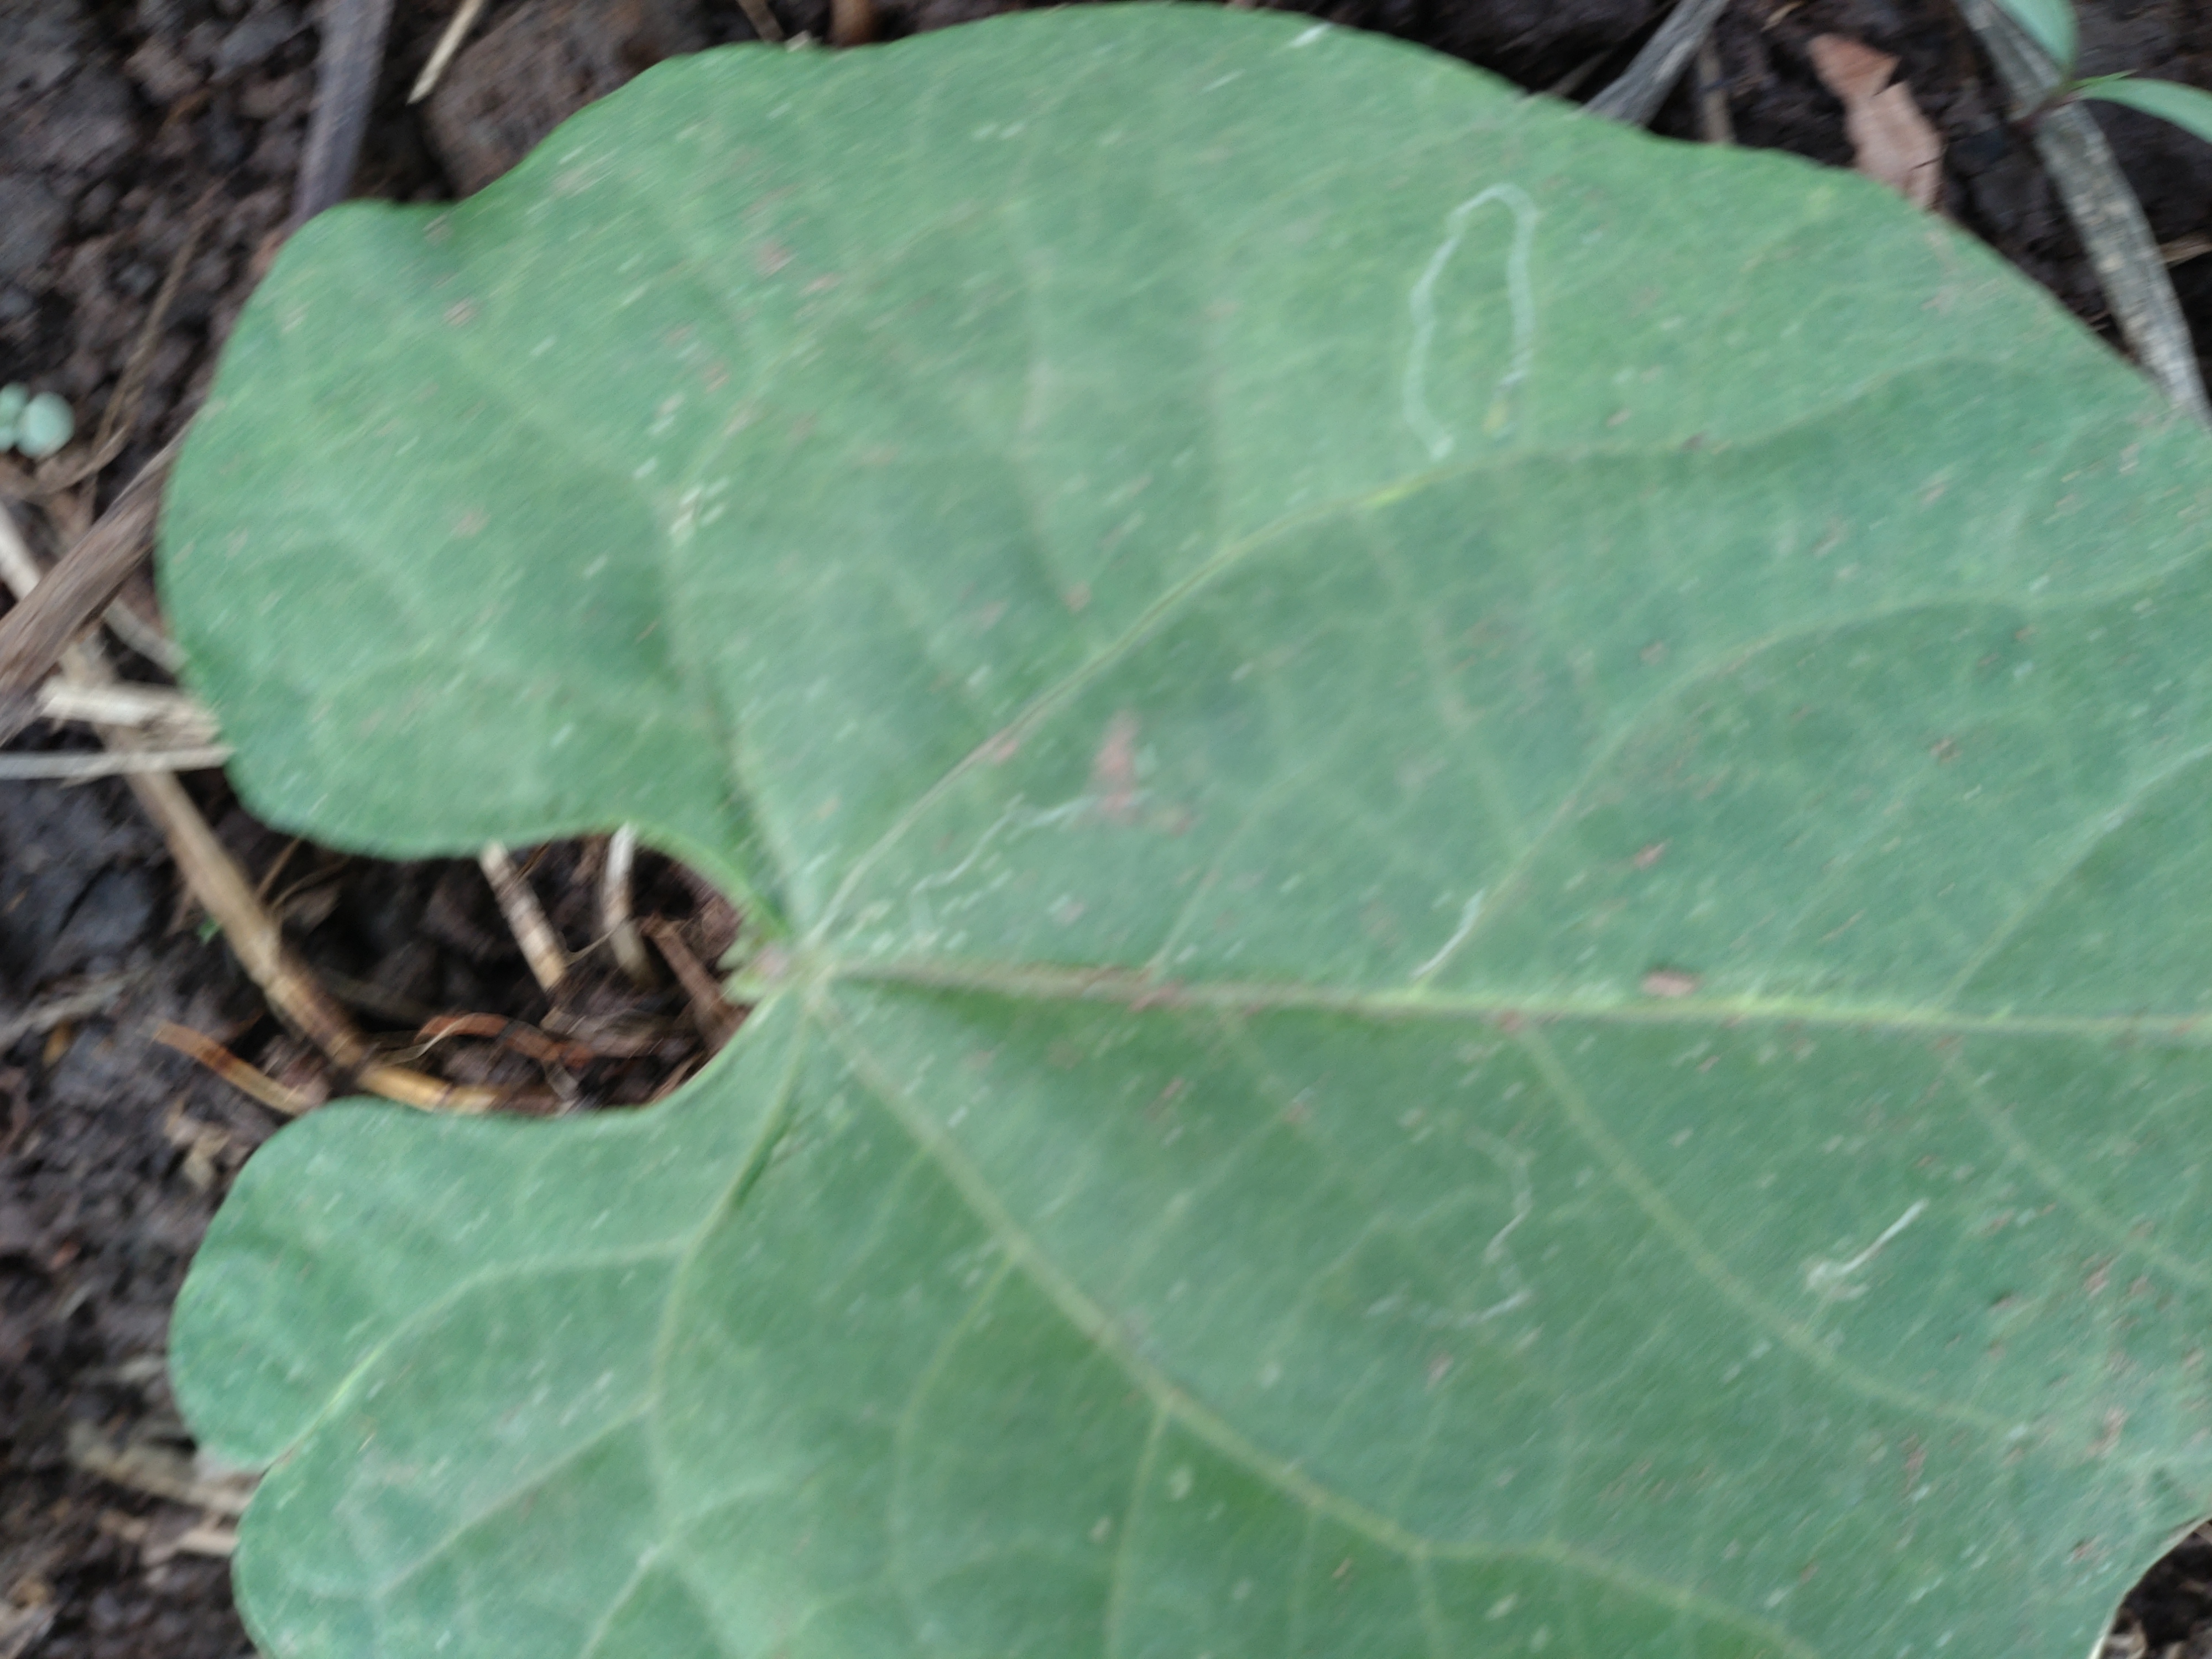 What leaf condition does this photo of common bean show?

healthy
